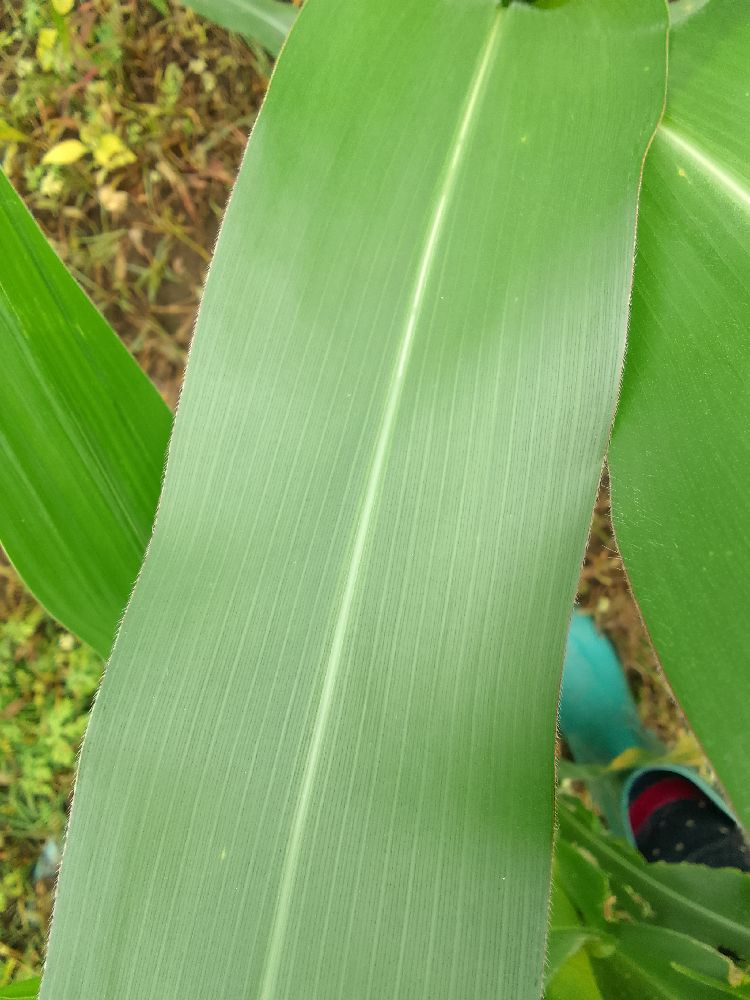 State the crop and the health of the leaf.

maize, healthy
